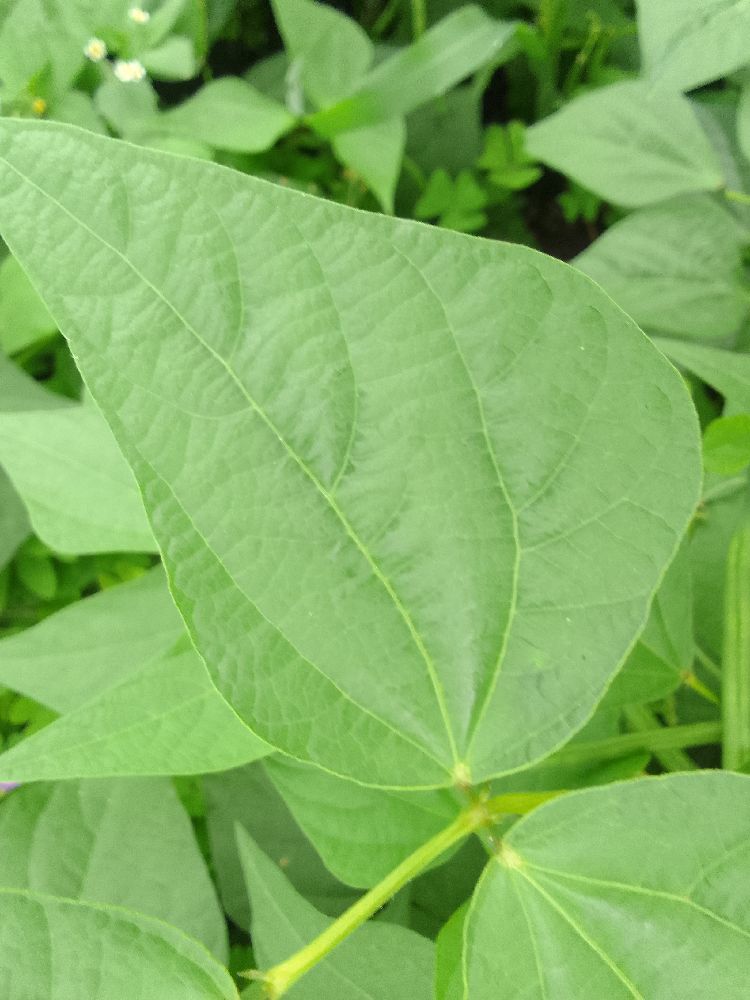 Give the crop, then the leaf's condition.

common bean, healthy
